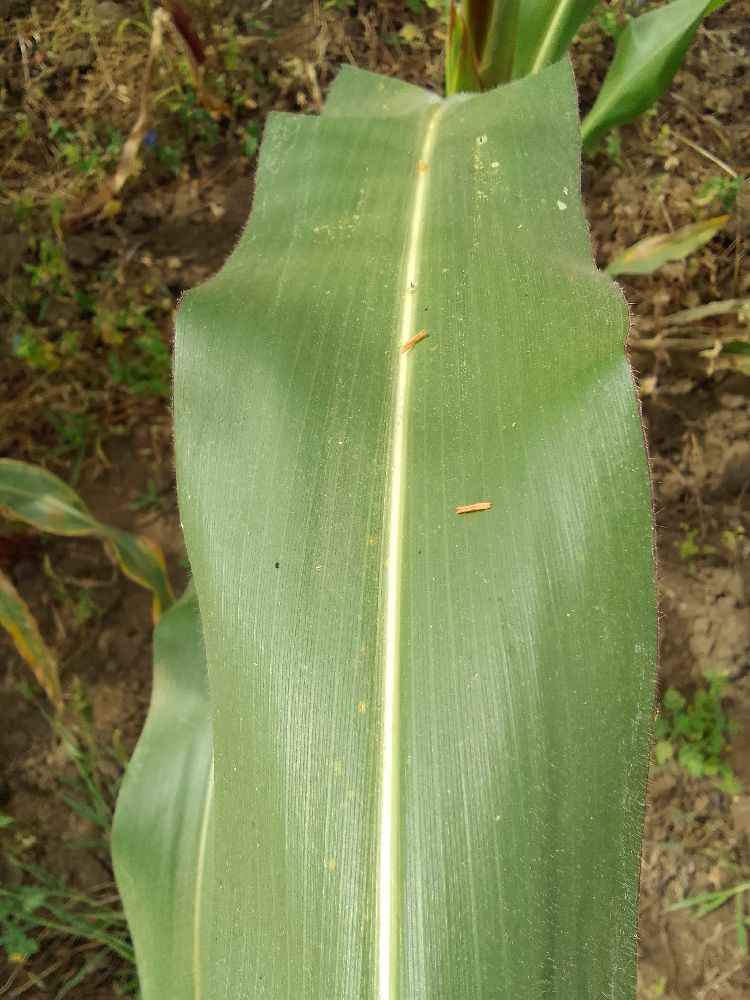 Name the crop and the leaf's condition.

maize, healthy
